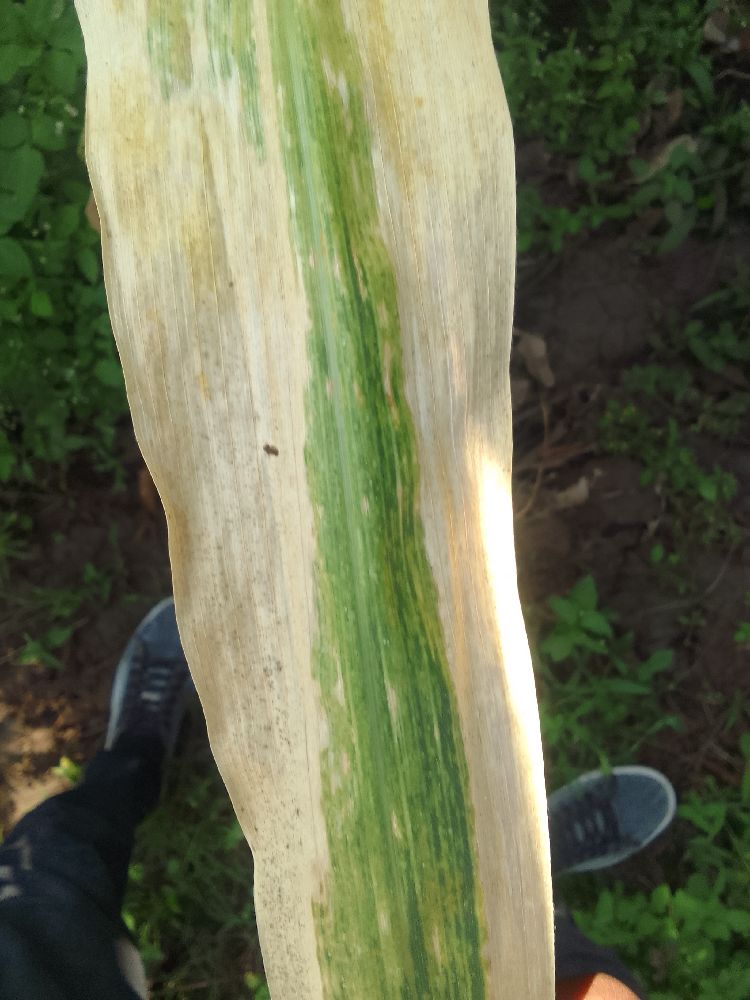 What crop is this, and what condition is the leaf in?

maize, maize lethal necrosis
